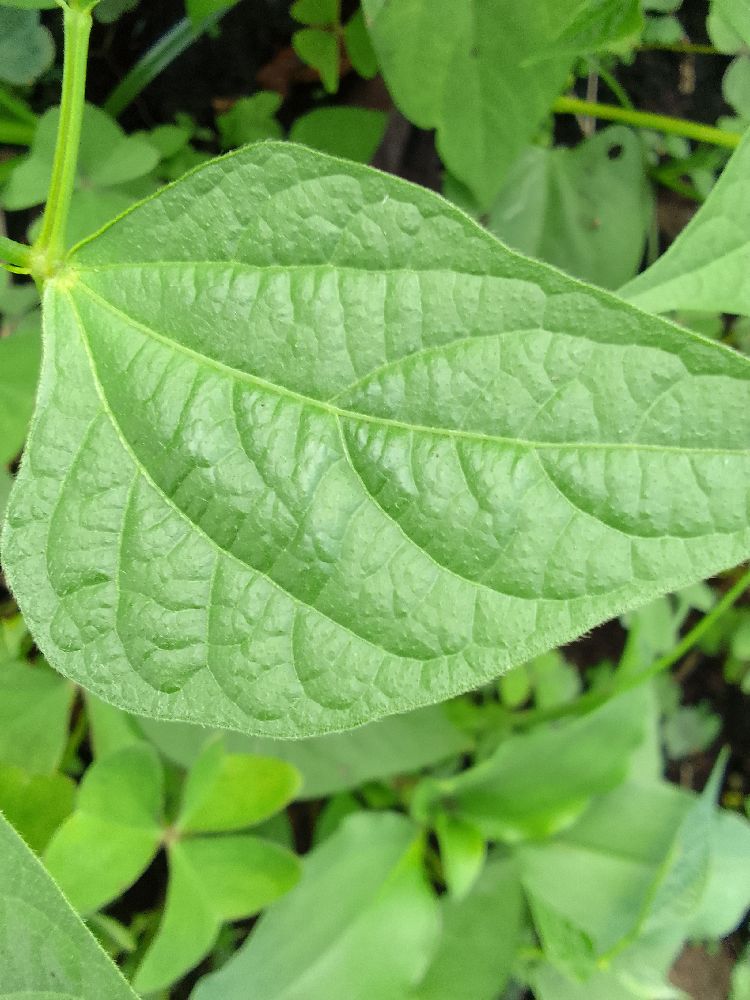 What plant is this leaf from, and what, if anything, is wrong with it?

common bean, healthy
